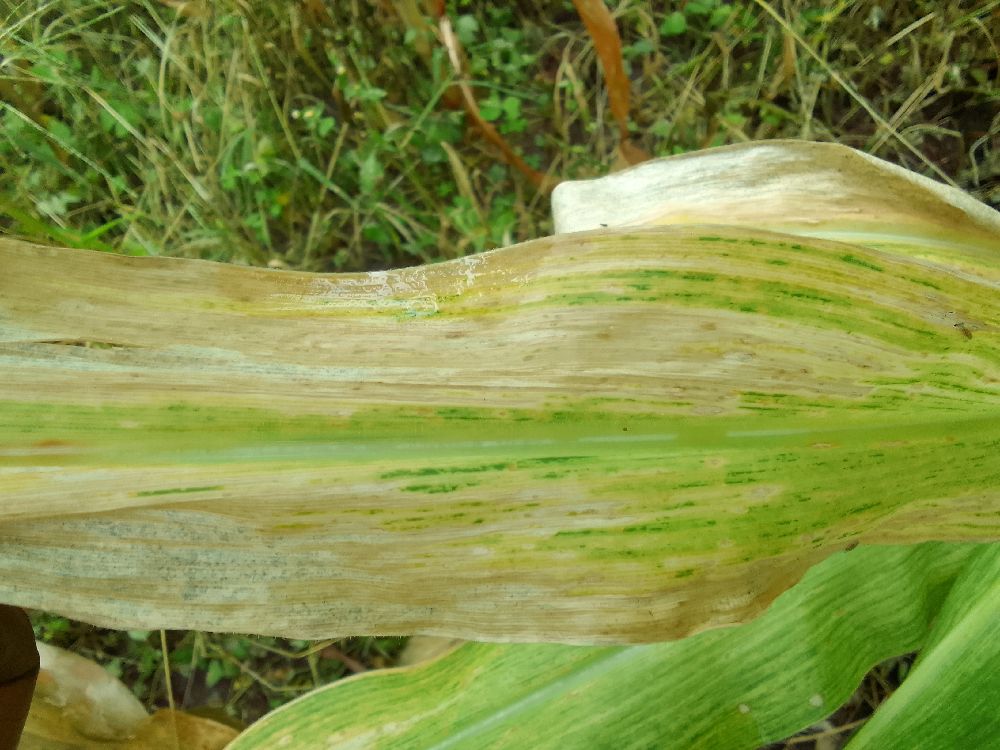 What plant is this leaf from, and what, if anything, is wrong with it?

maize, maize lethal necrosis
